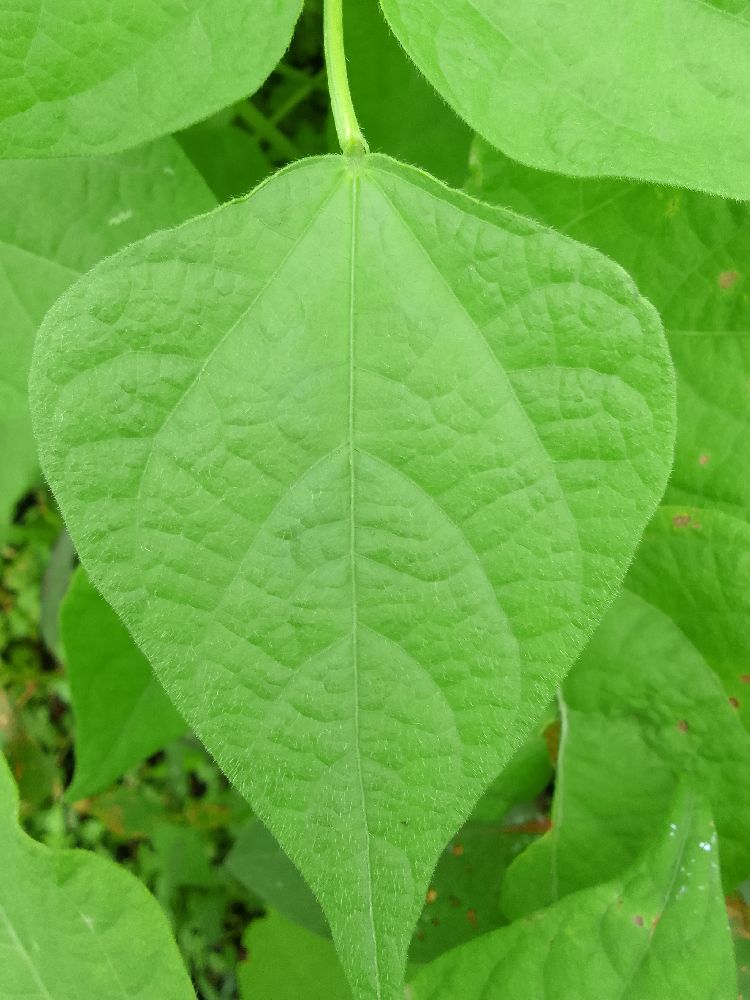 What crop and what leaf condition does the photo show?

common bean, healthy
